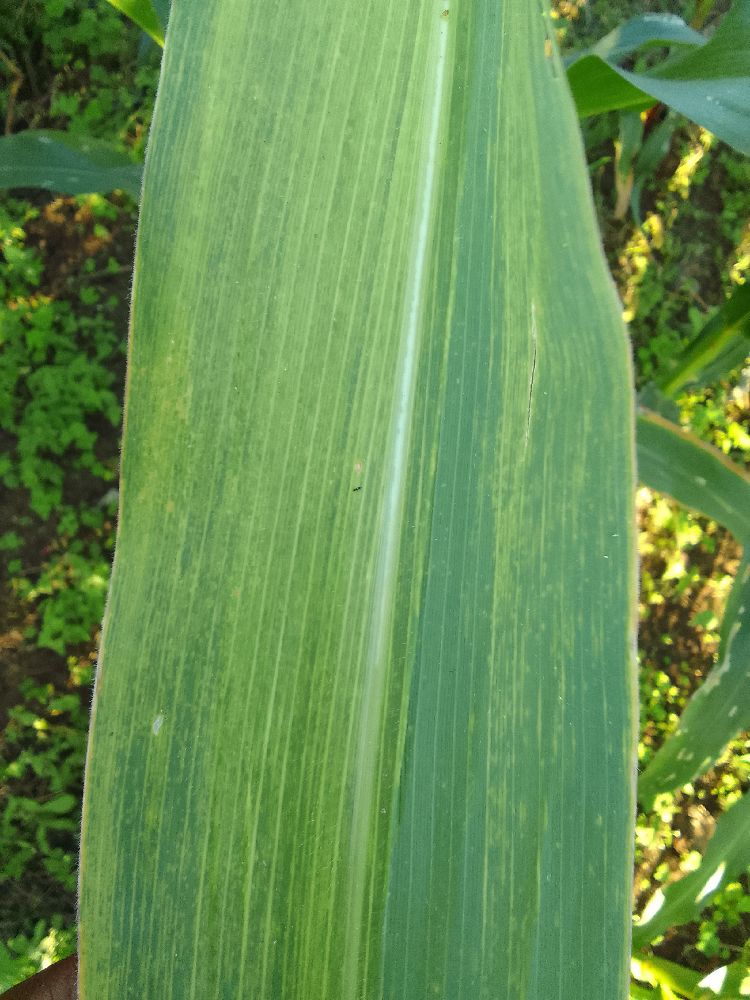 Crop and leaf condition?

maize, maize lethal necrosis
